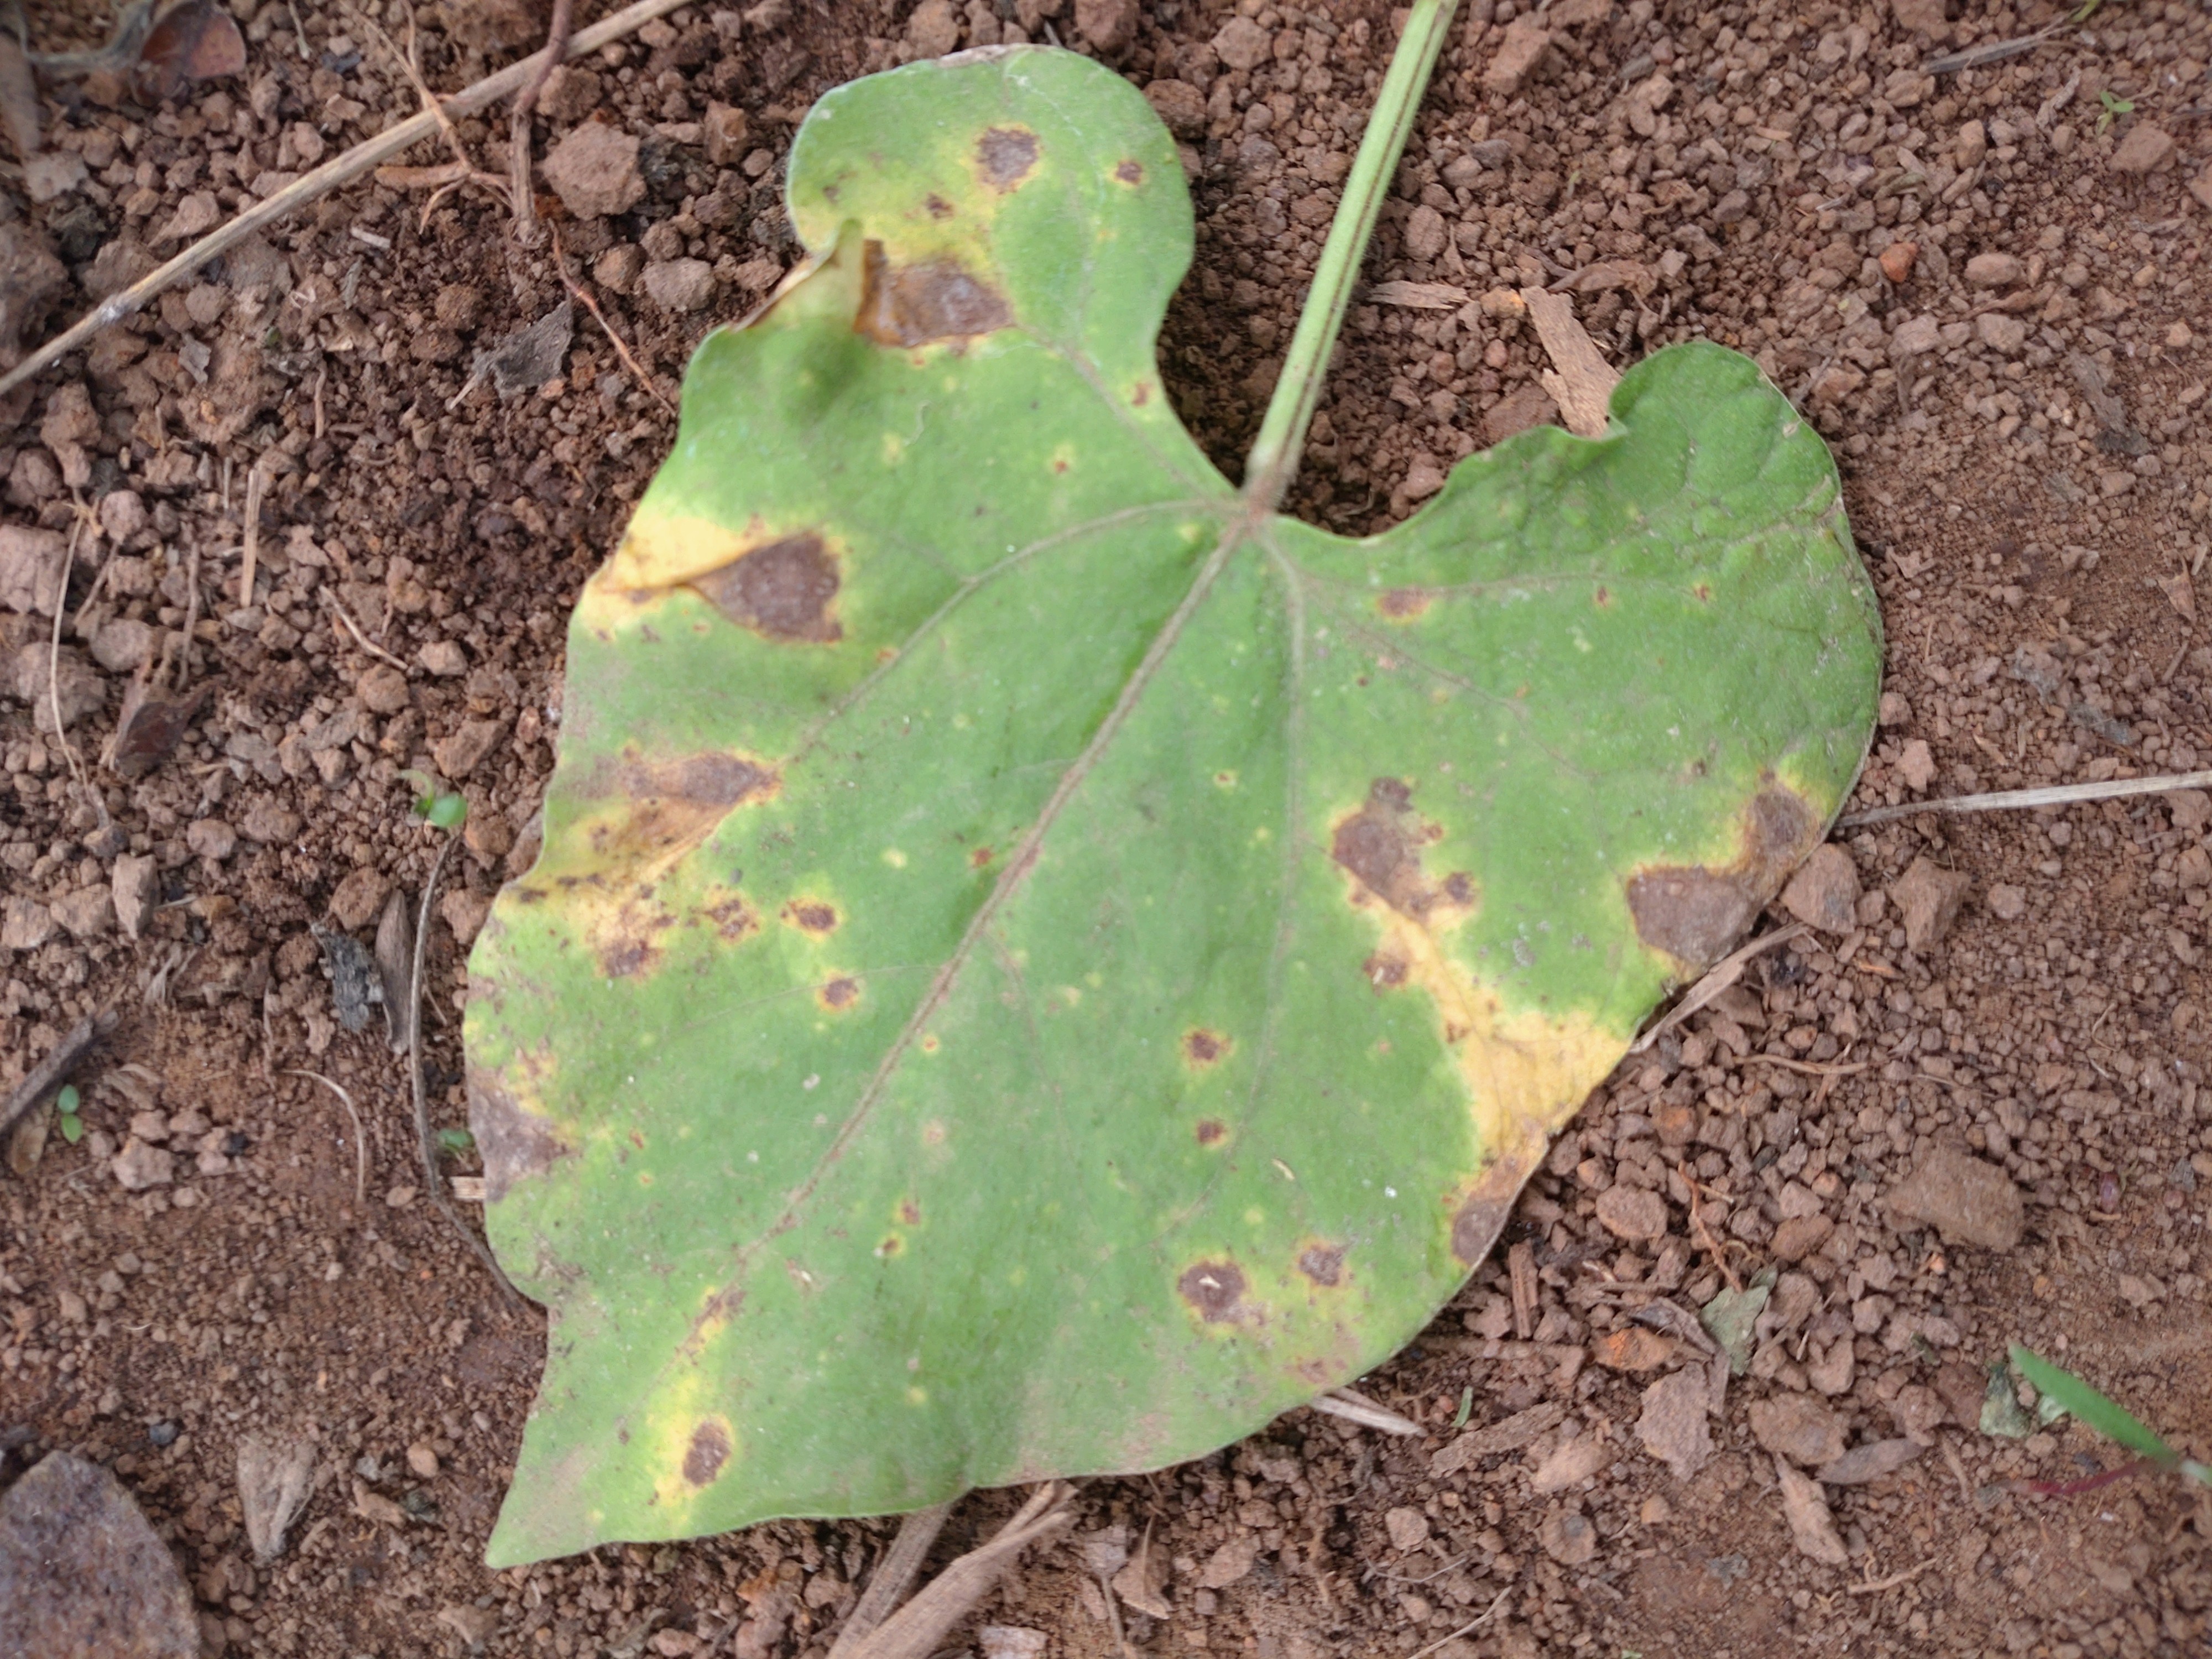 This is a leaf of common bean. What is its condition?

rust
